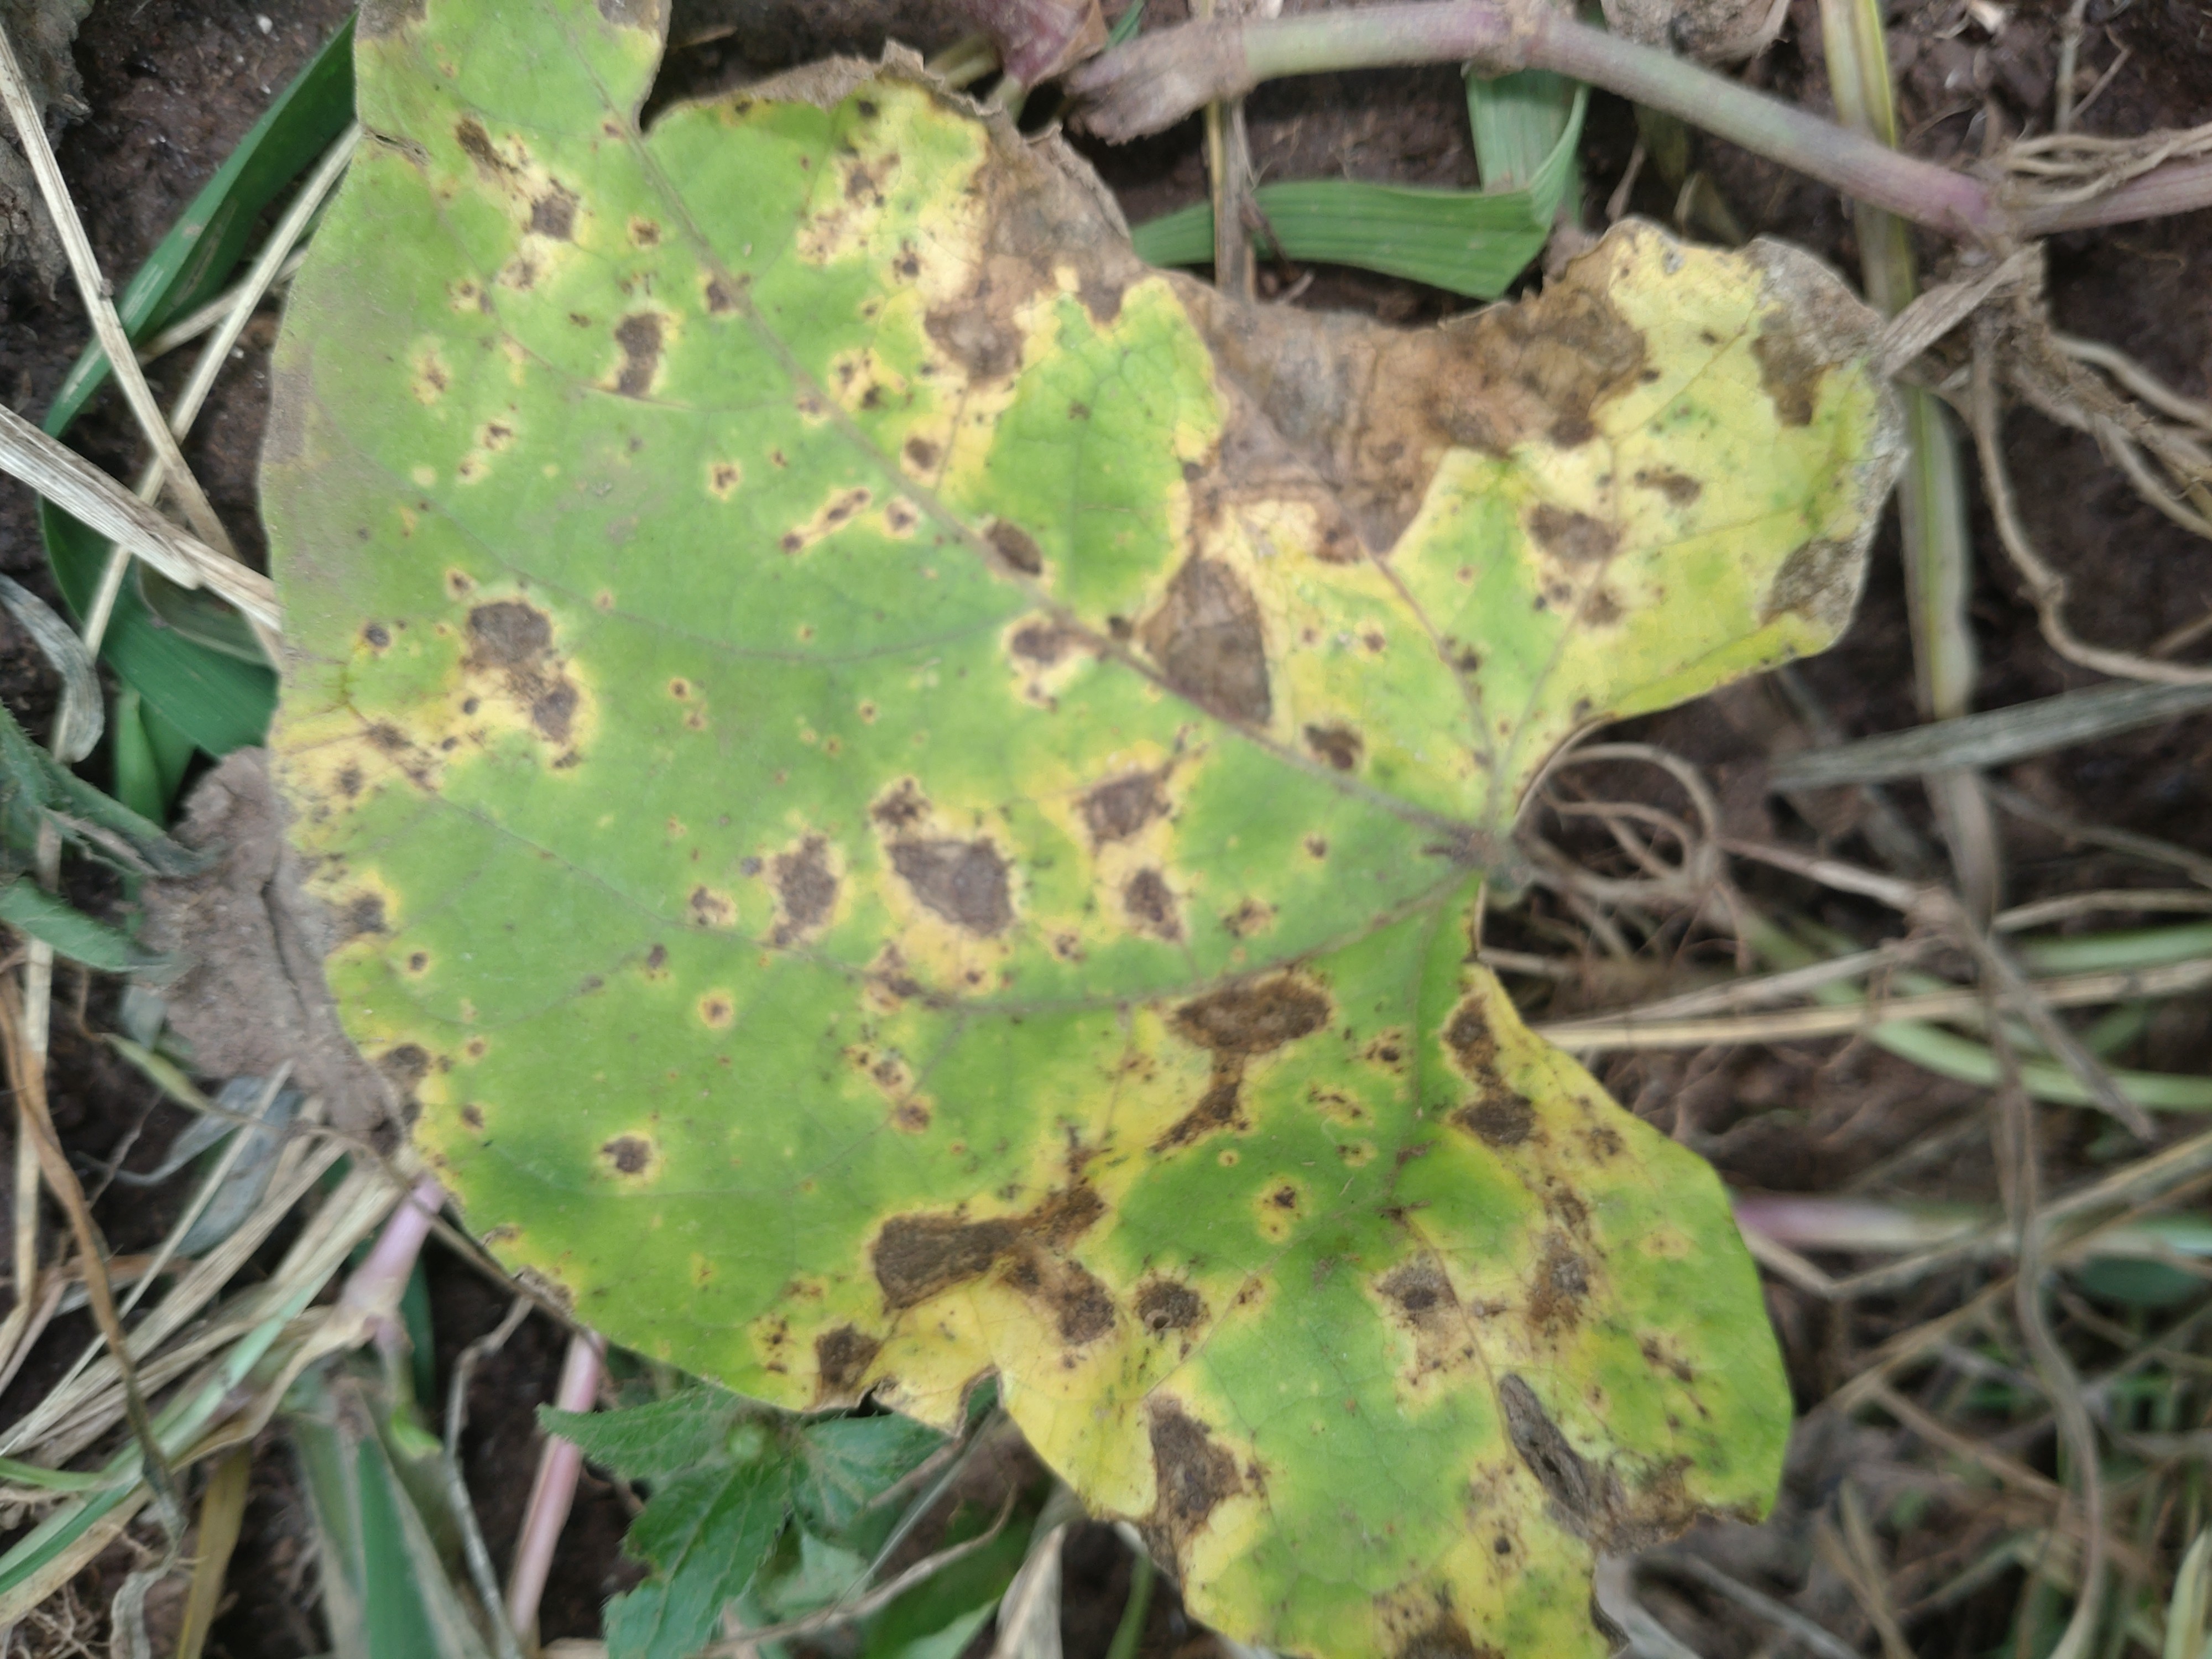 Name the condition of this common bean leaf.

rust
